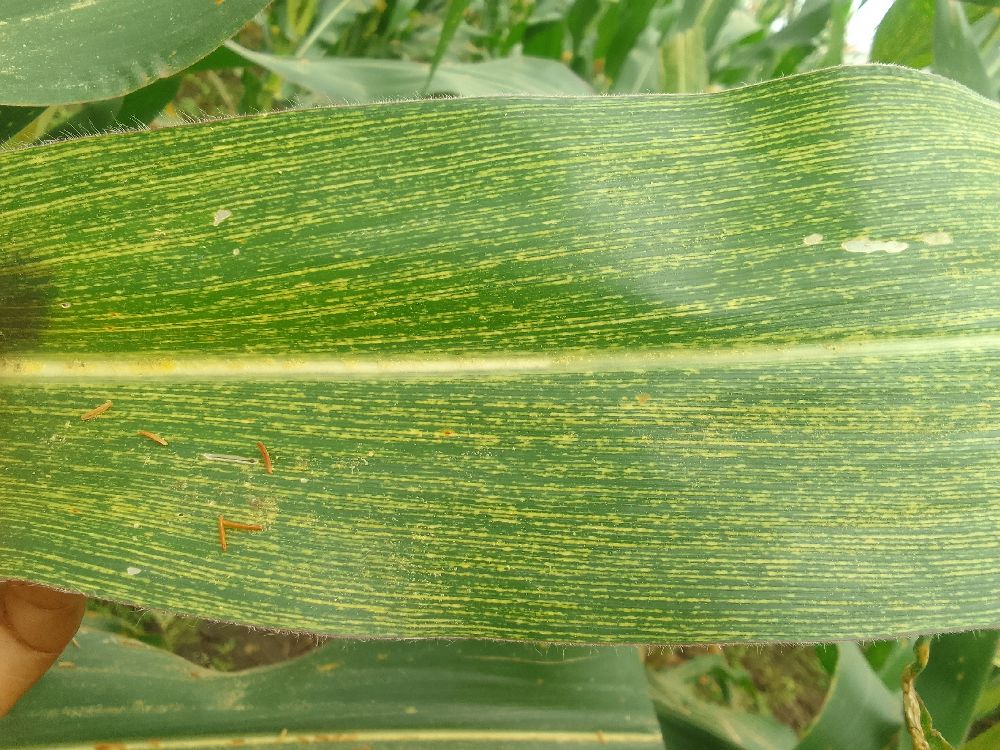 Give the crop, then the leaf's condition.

maize, maize streak virus
